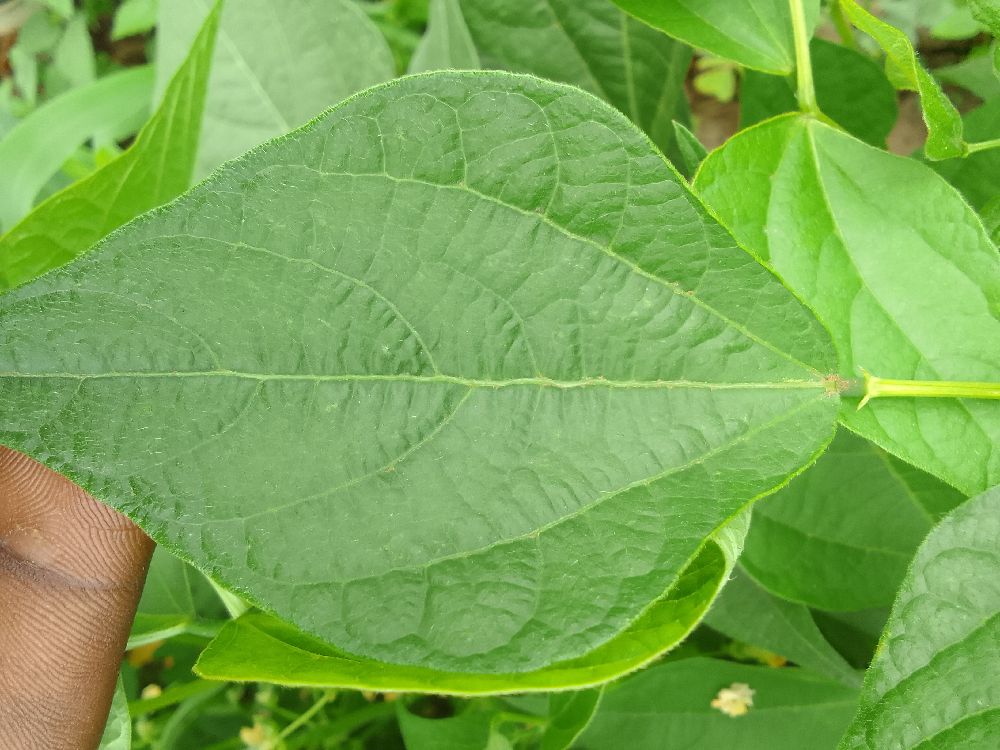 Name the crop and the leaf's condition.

common bean, healthy
